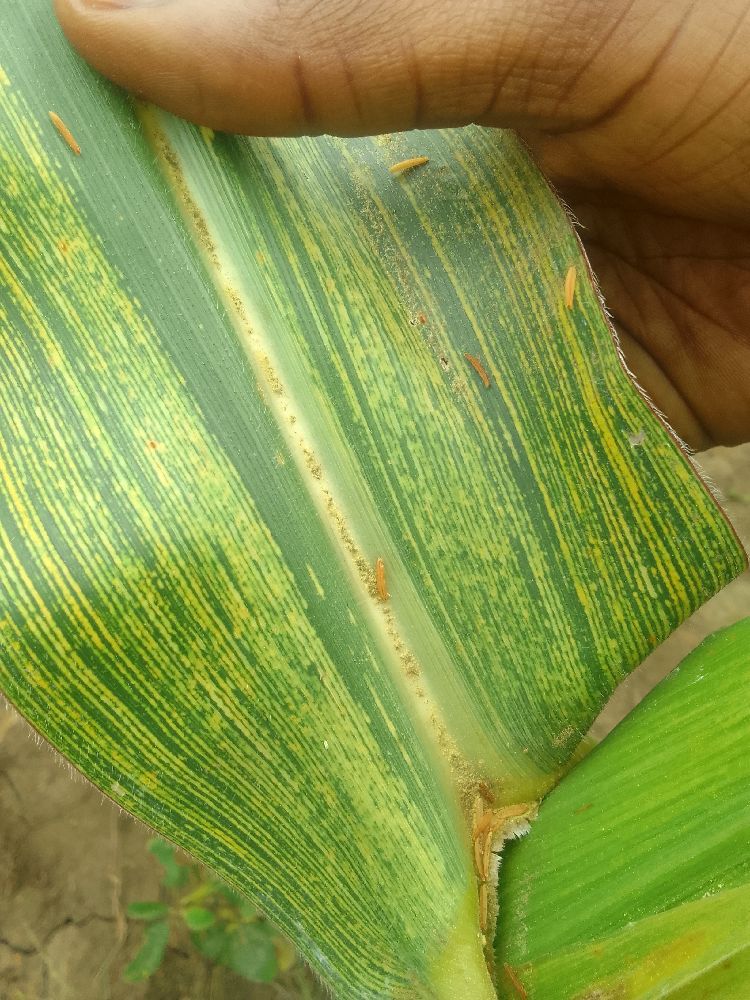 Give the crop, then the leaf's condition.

maize, maize streak virus
